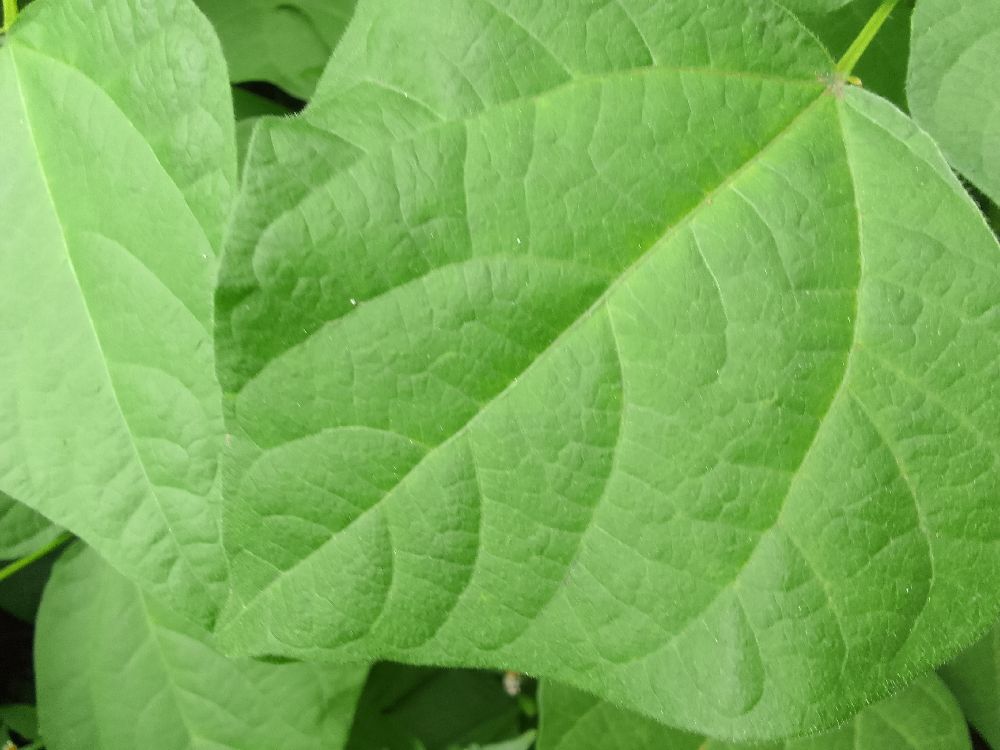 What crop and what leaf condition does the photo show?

common bean, healthy
